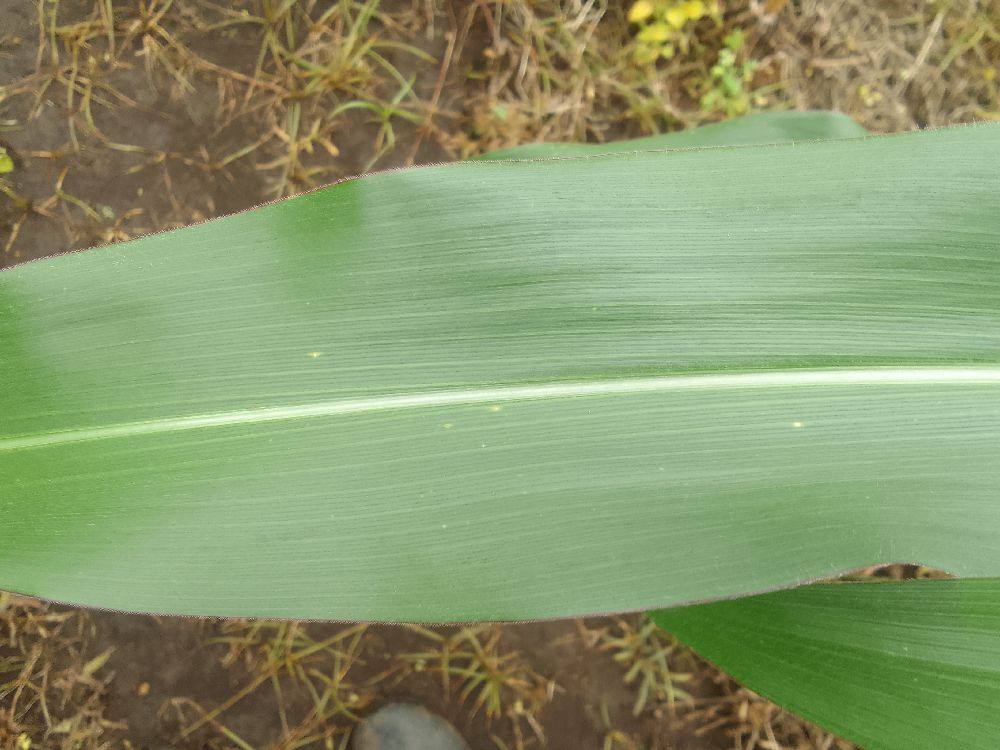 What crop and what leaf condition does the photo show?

maize, healthy
